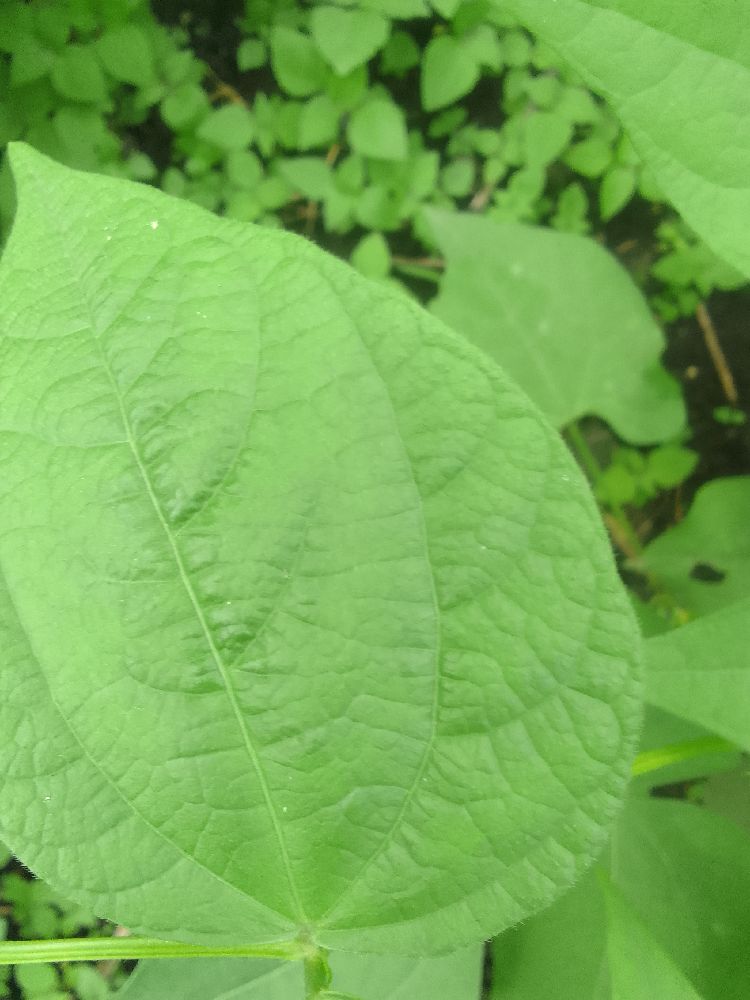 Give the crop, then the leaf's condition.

common bean, healthy
